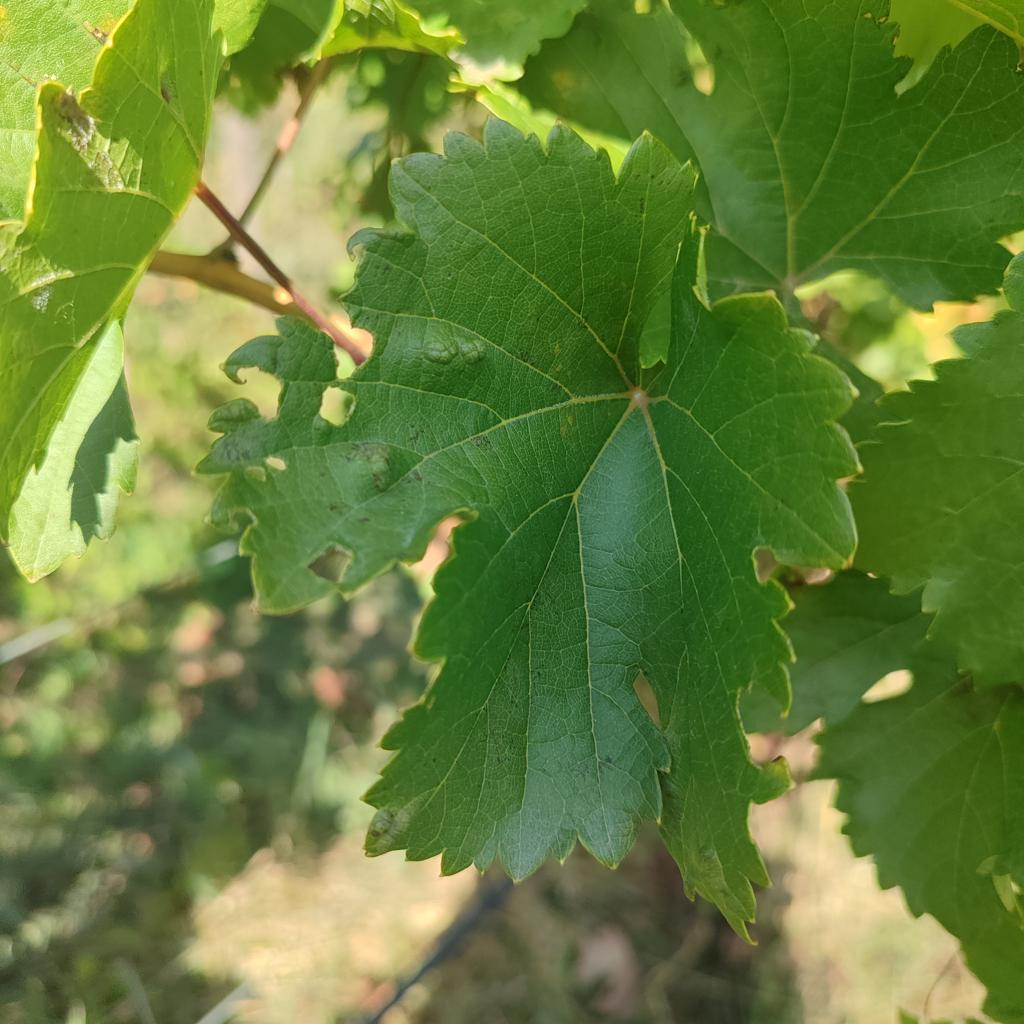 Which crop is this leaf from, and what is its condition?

grapevine, erineum mite
